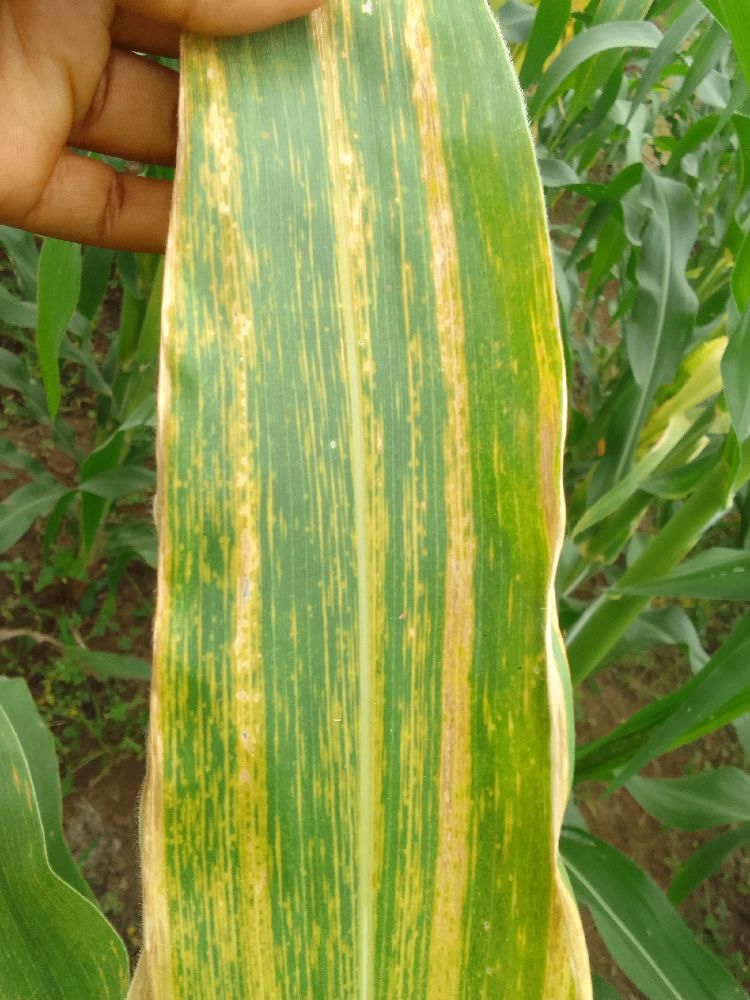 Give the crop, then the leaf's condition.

maize, maize lethal necrosis
